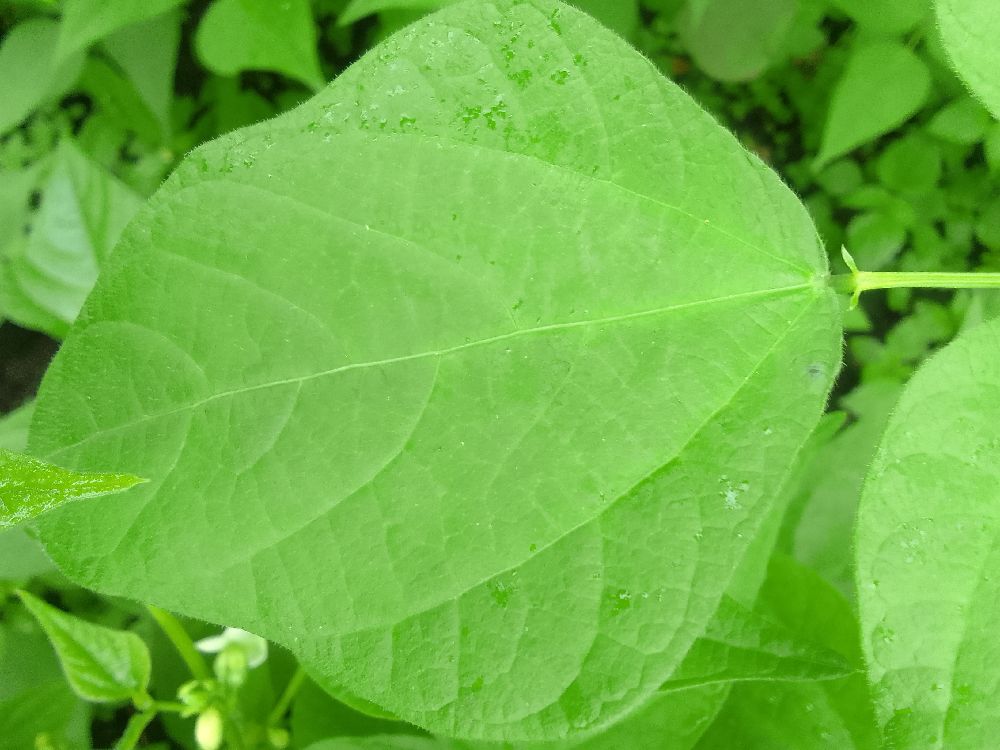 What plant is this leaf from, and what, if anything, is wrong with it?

common bean, healthy
